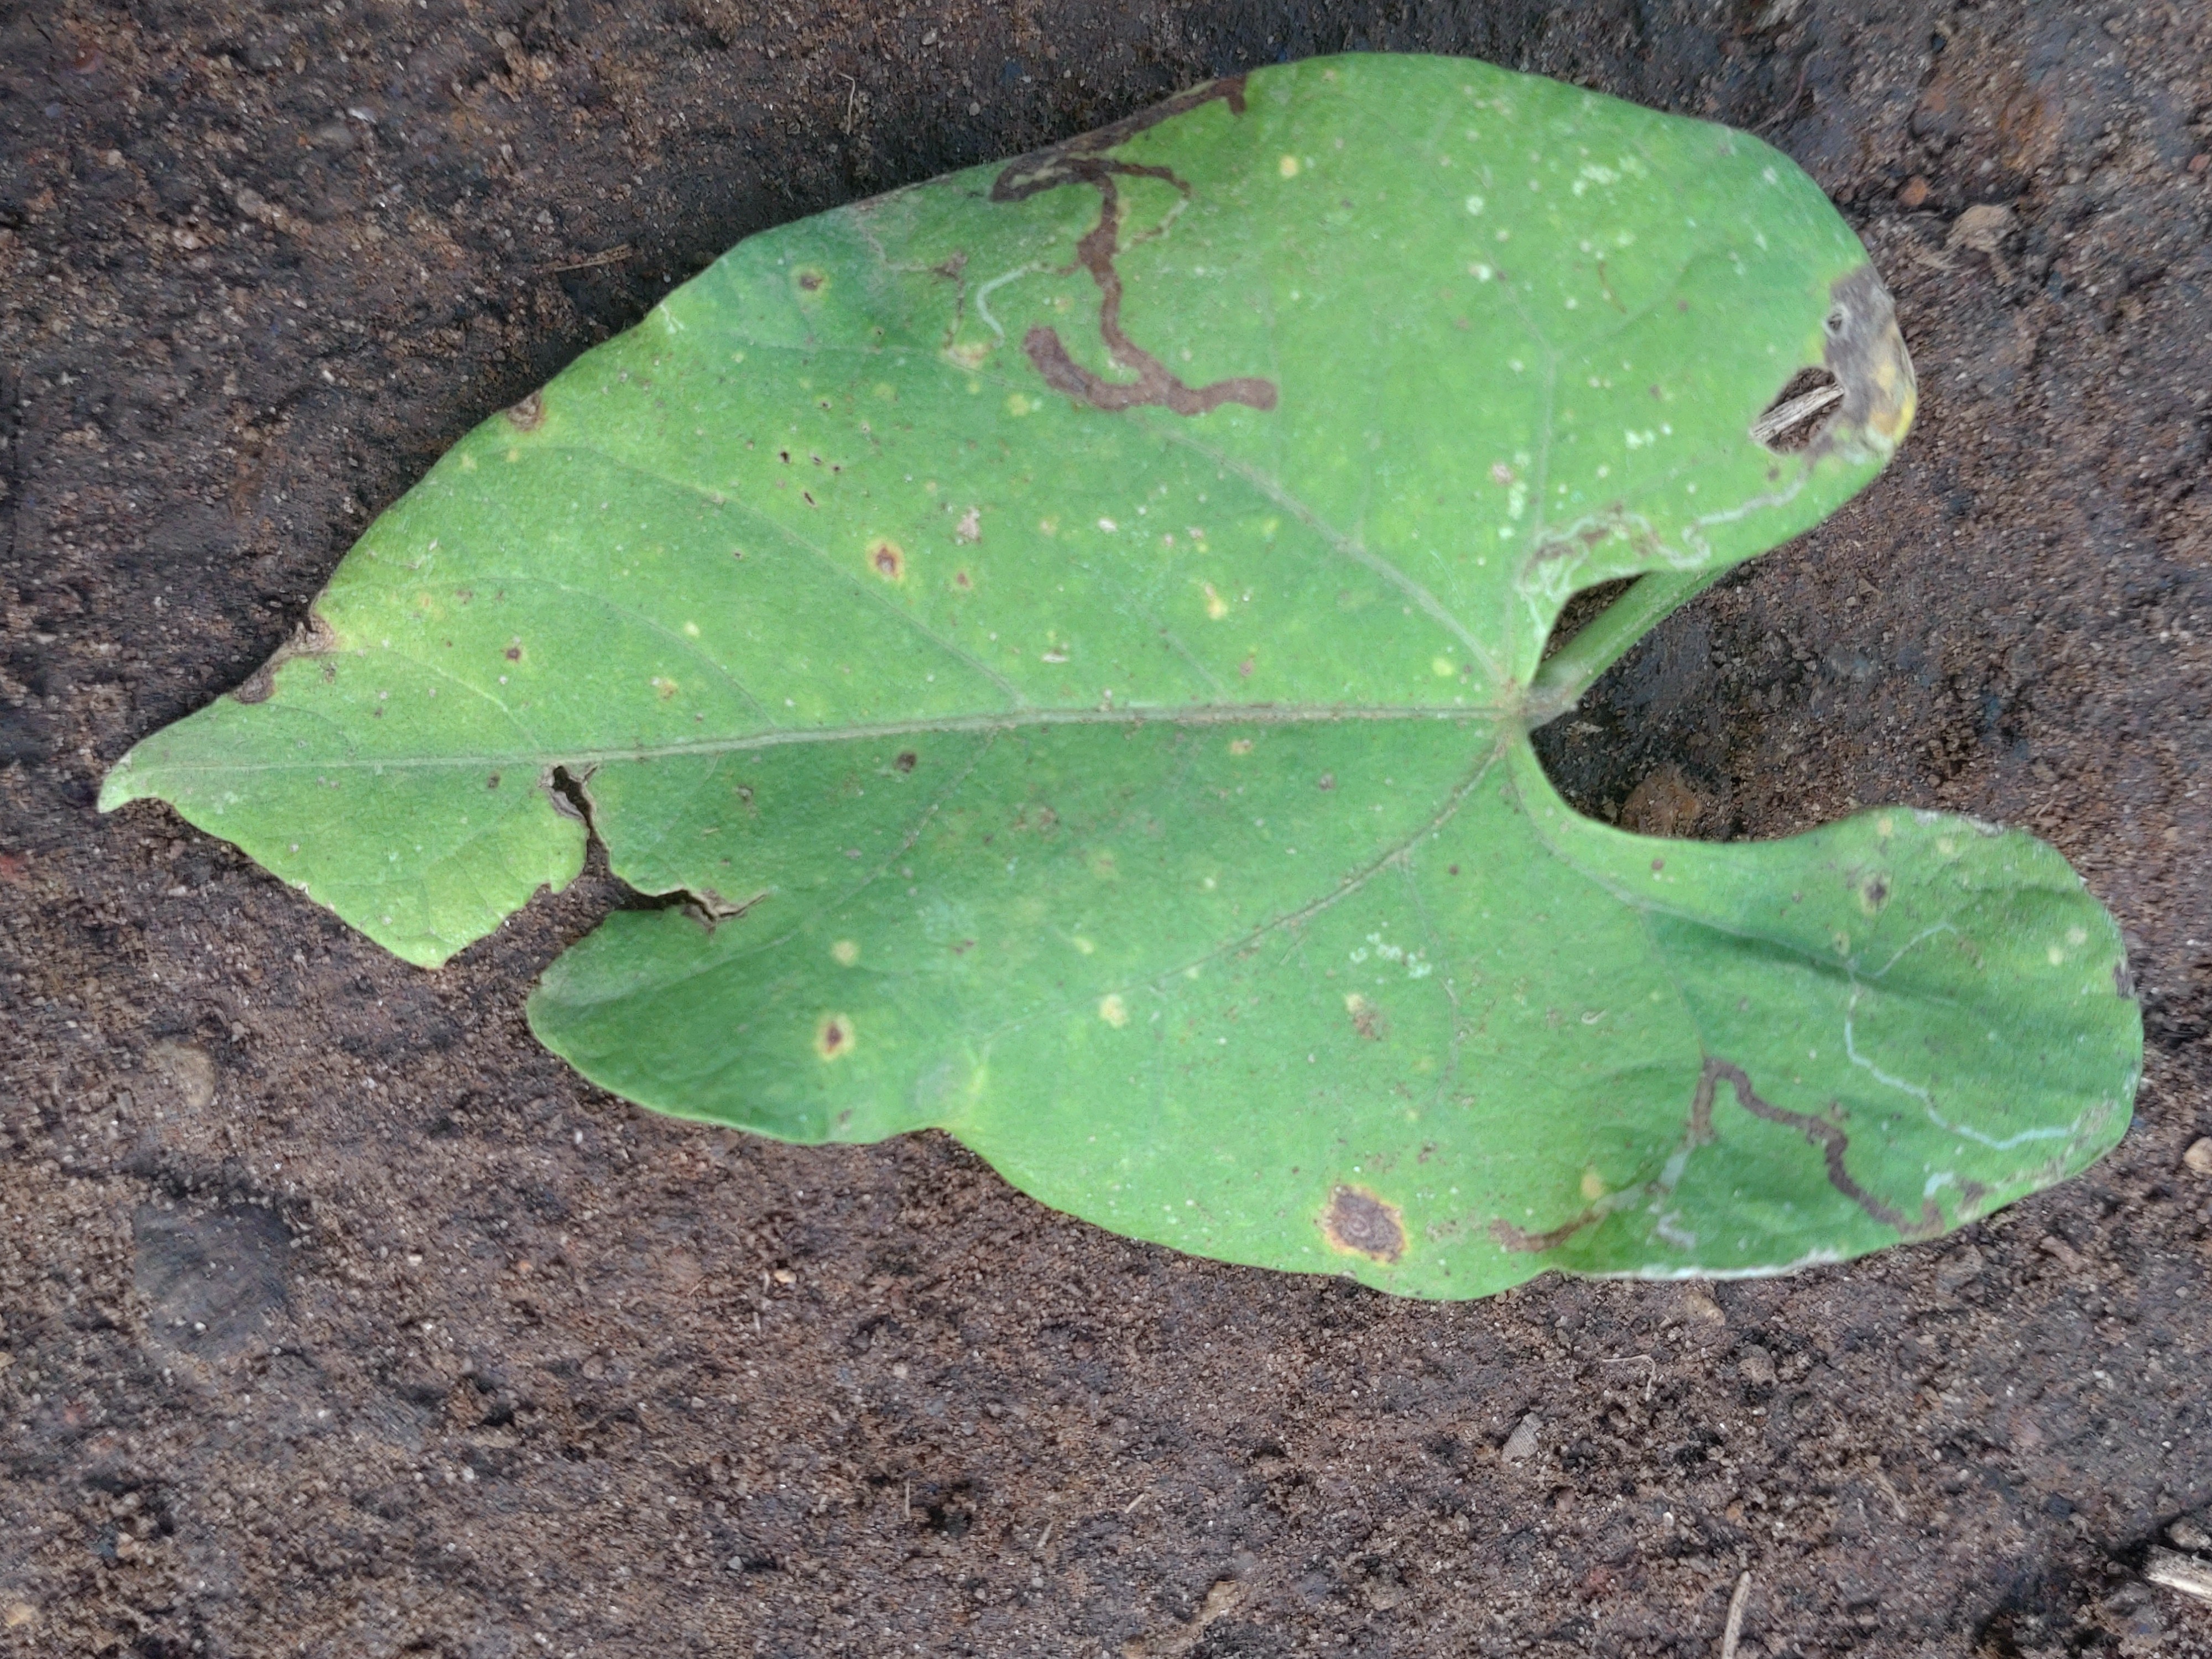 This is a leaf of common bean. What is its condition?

rust
